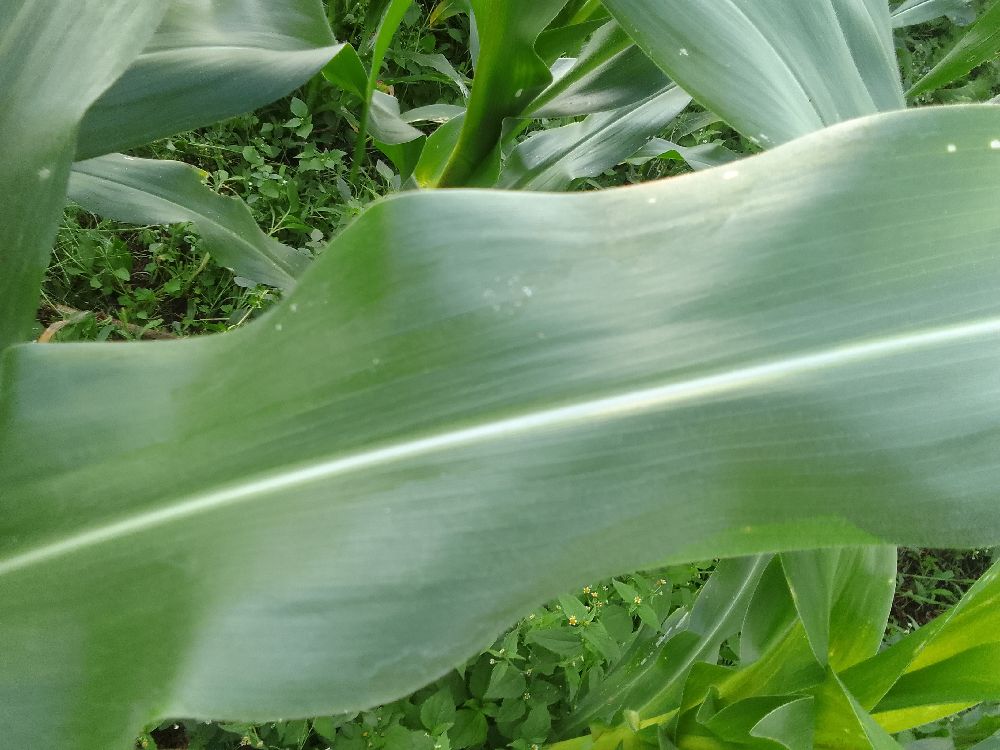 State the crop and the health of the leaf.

maize, healthy
